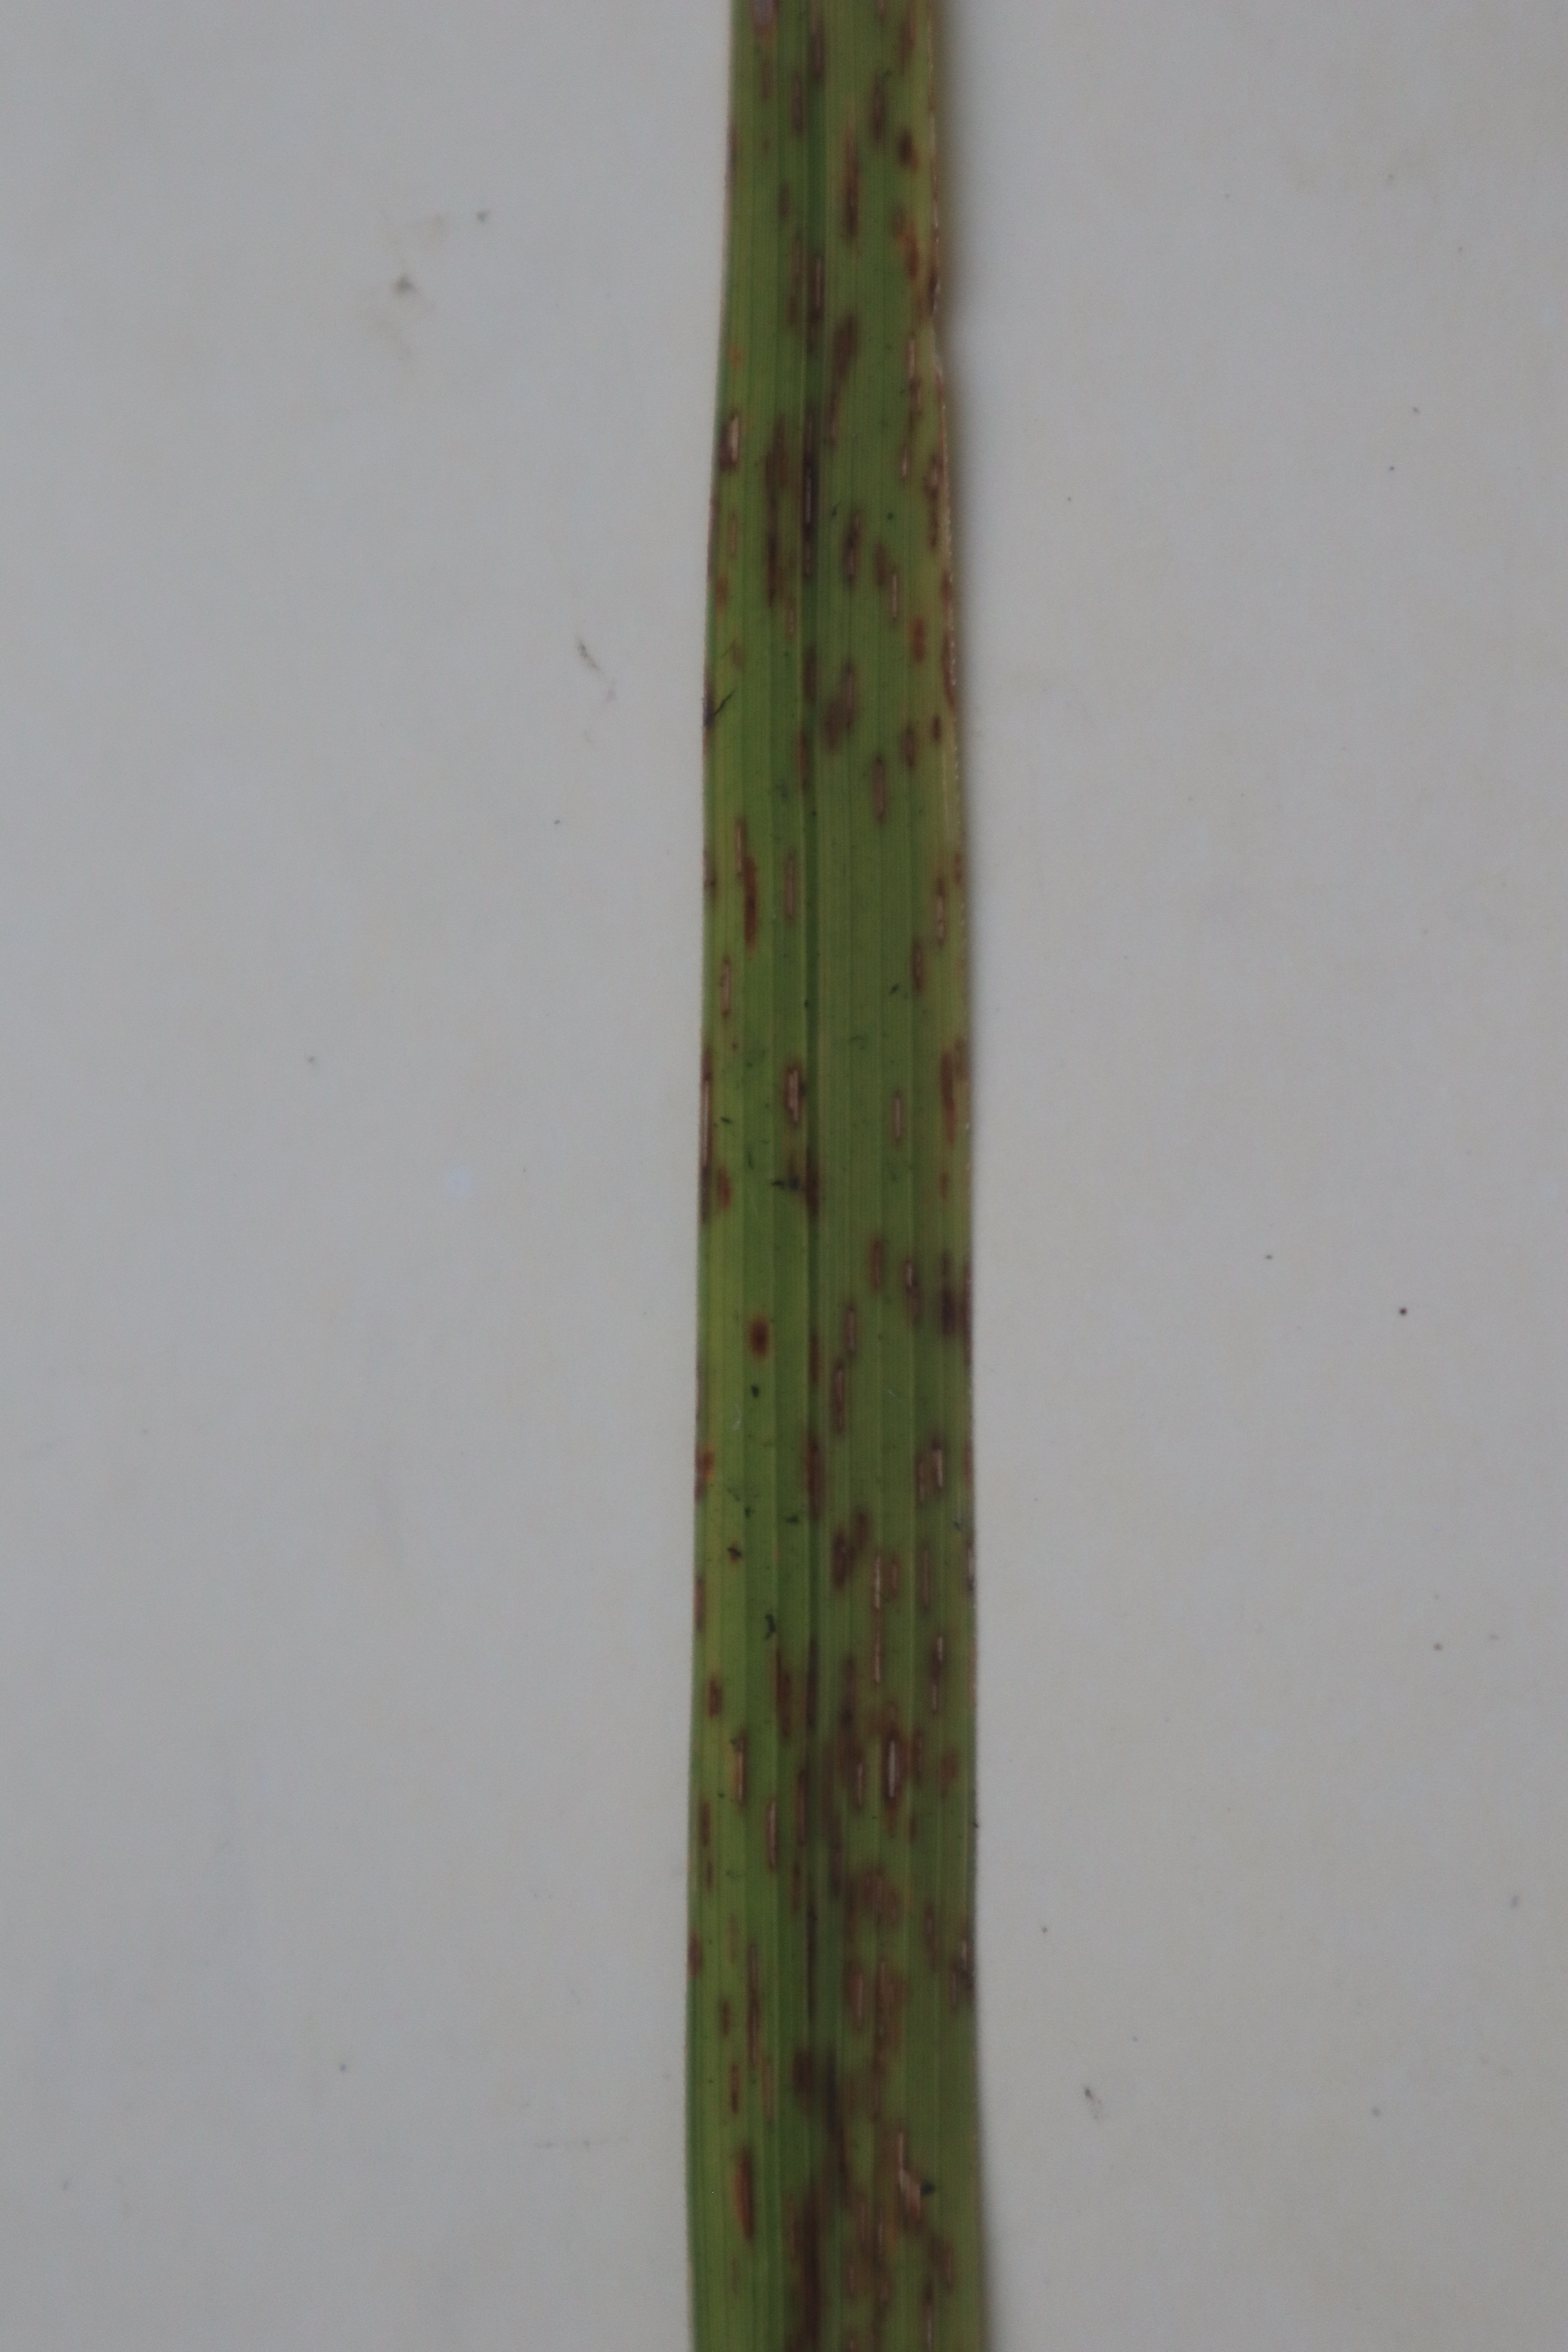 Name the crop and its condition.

rice, brown spots
